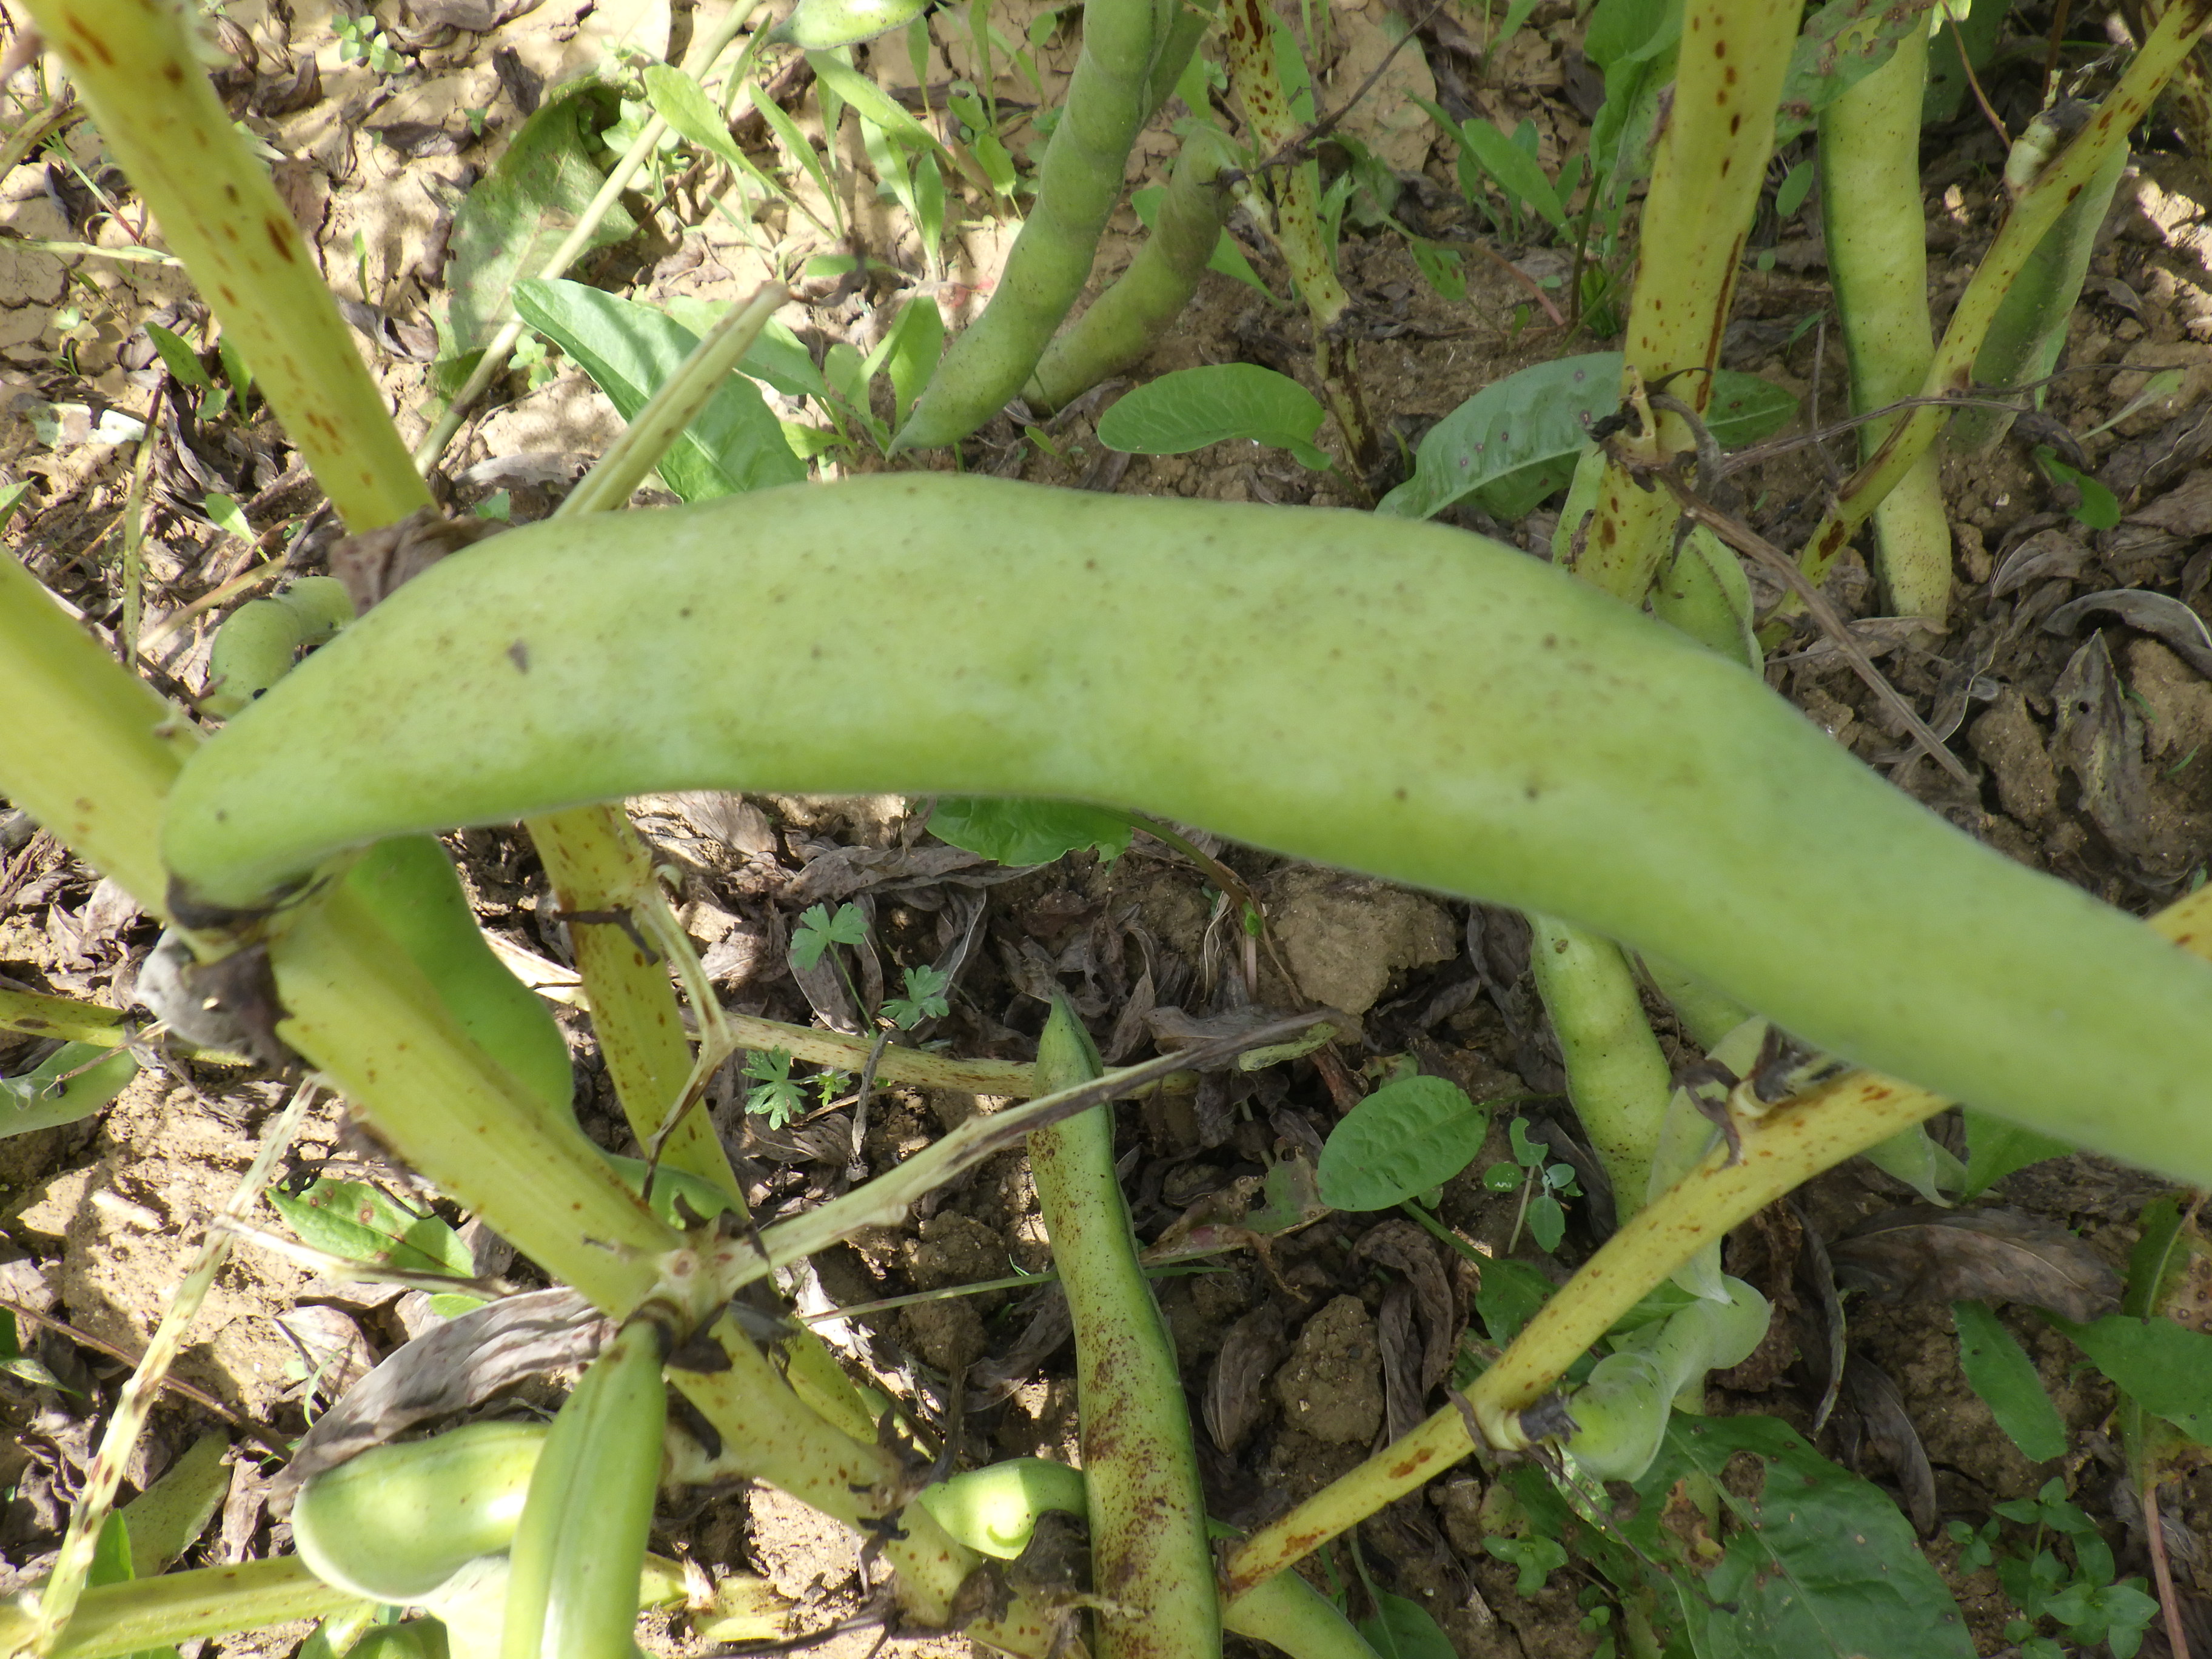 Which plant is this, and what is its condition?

faba bean, chocolate spot, rust
